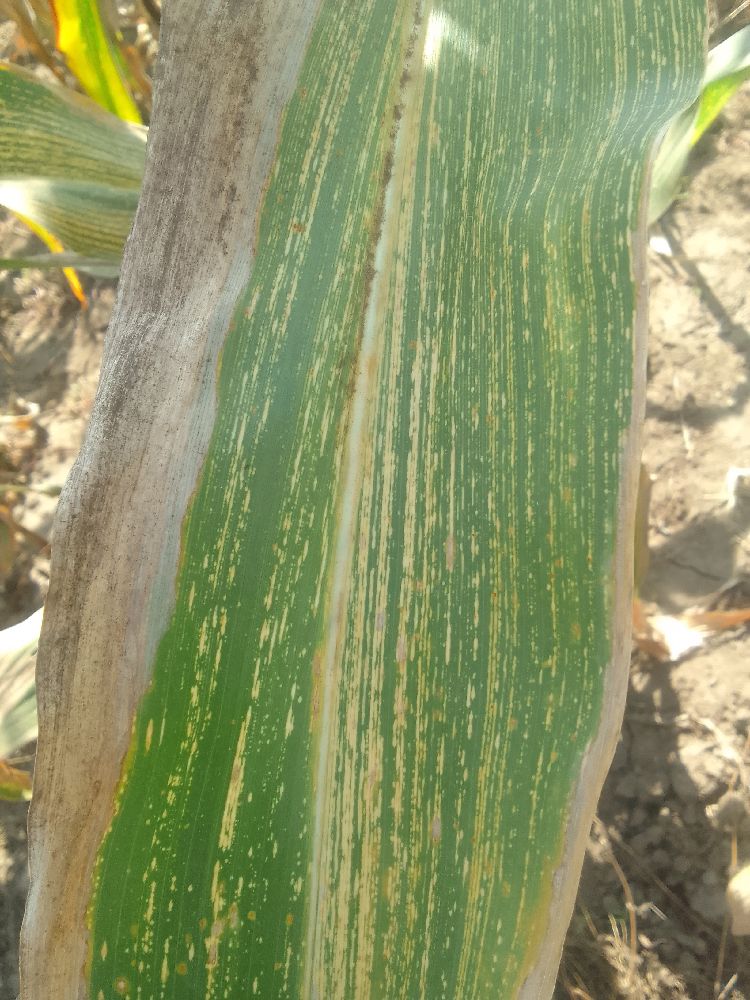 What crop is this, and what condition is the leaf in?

maize, maize streak virus
